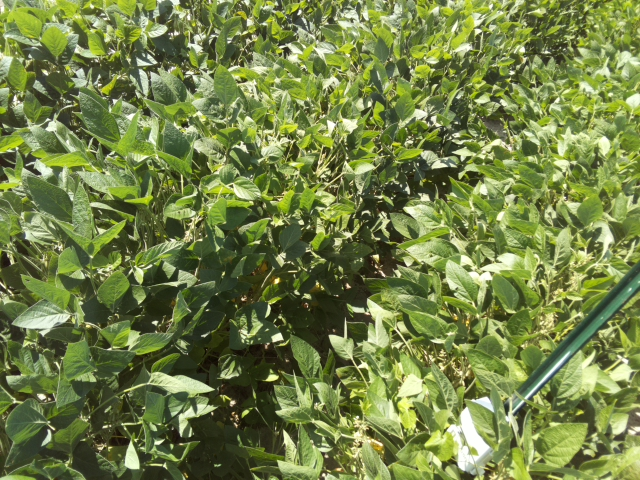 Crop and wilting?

soybean, slight leaflet or petiole turgor loss in upper canopy
